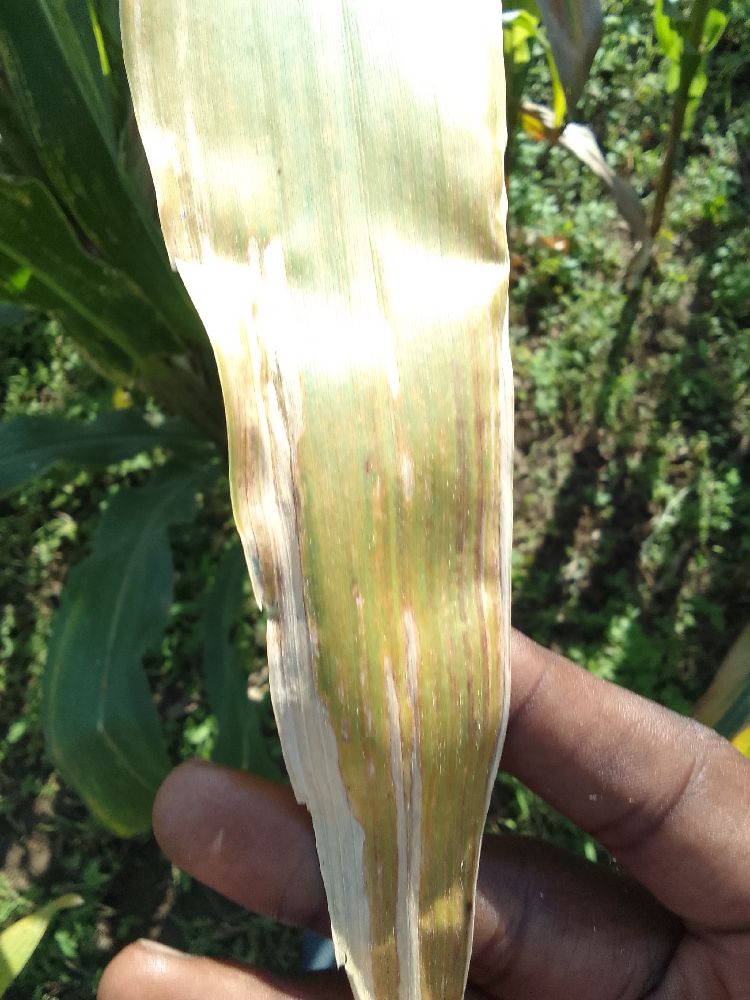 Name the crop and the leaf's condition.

maize, maize lethal necrosis
